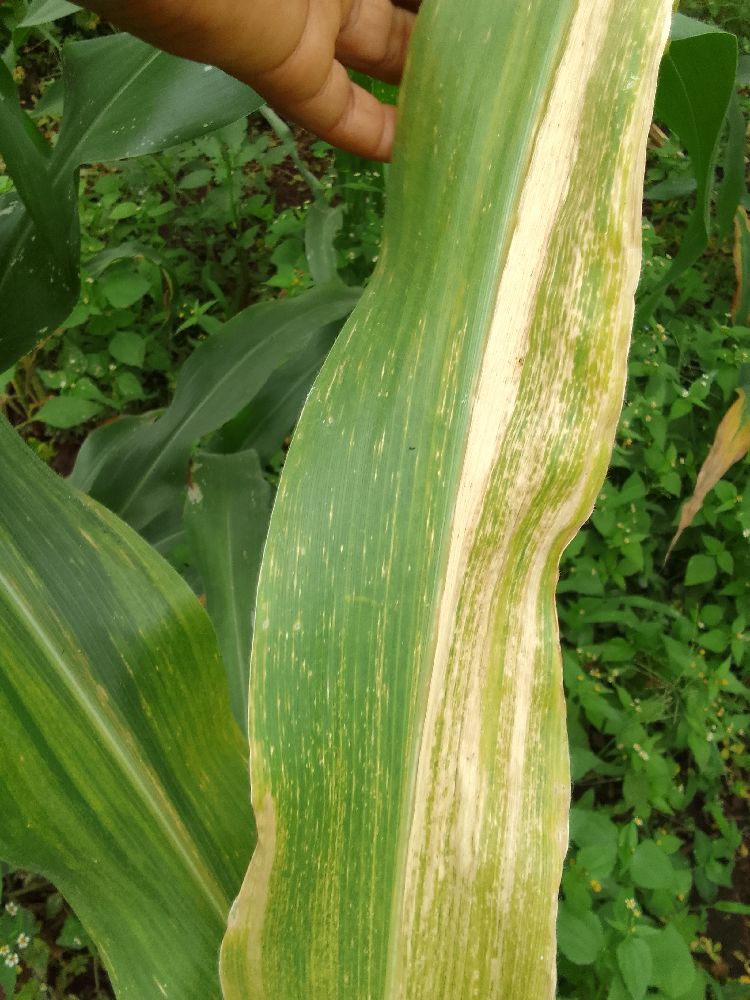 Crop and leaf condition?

maize, maize lethal necrosis
